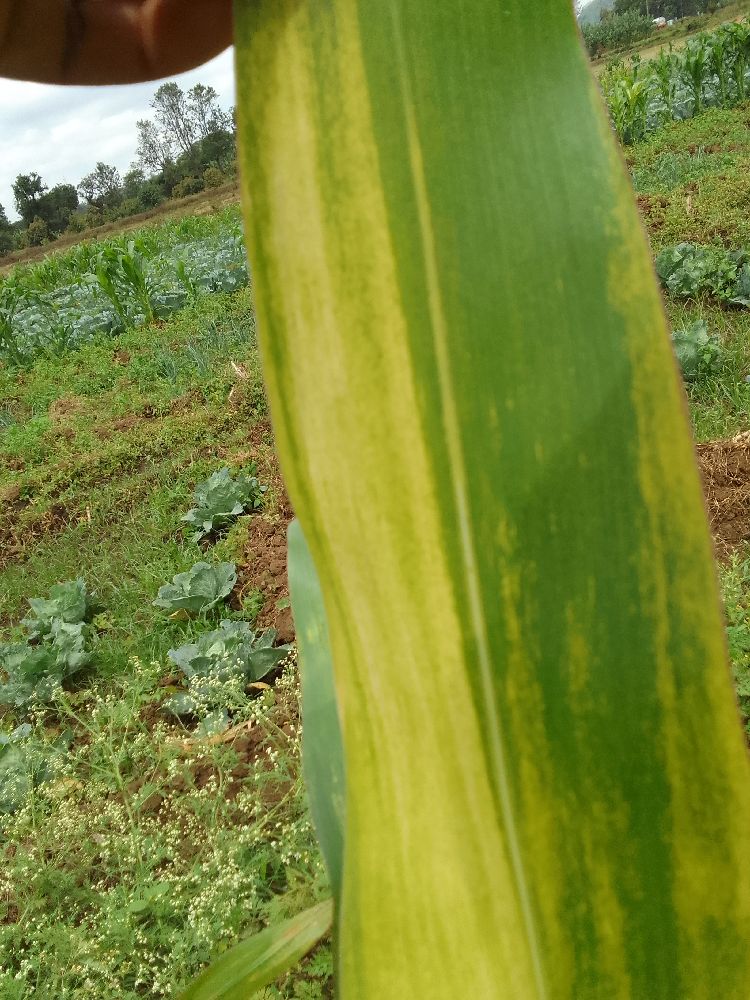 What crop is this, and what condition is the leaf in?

maize, maize lethal necrosis
